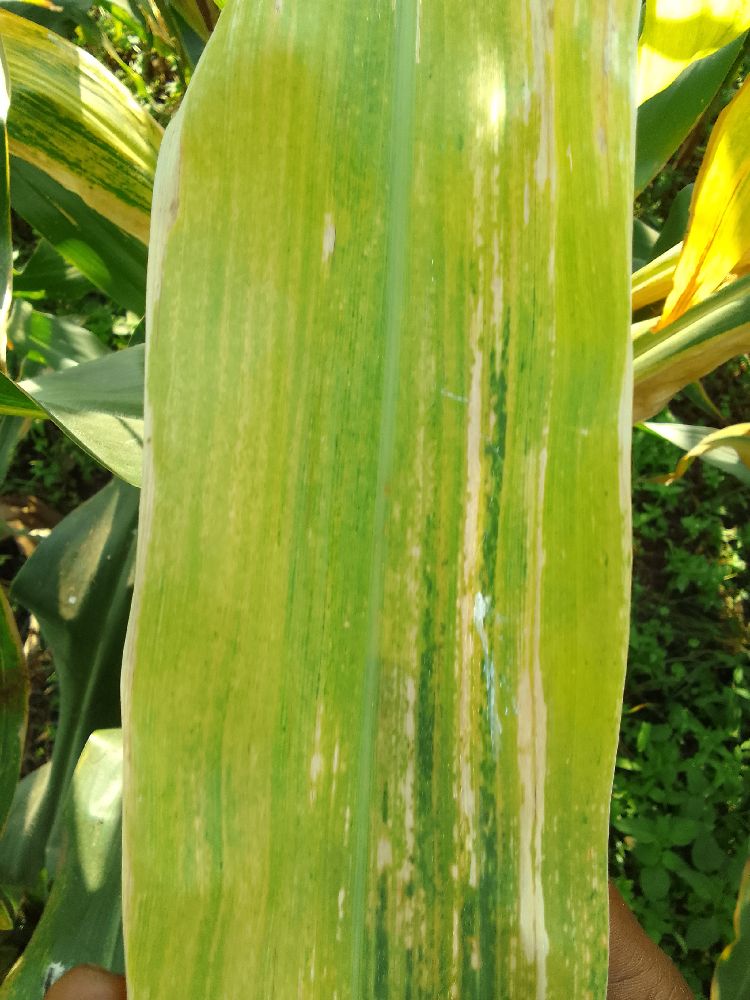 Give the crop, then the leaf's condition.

maize, maize lethal necrosis
